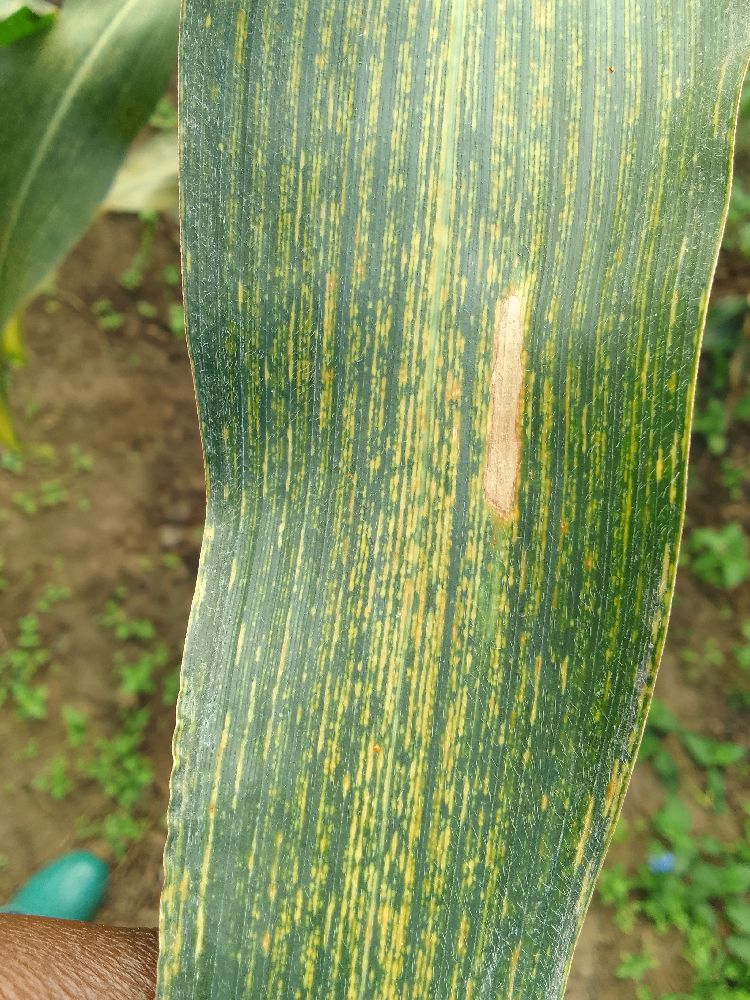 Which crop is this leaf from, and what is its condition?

maize, maize streak virus
